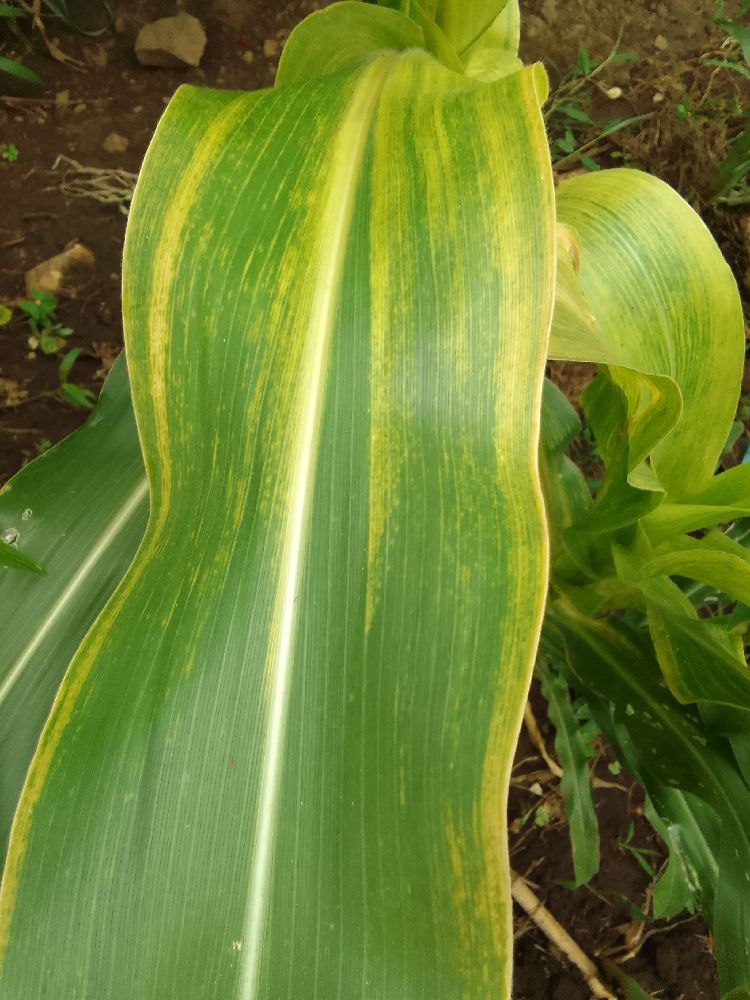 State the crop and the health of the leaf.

maize, maize lethal necrosis
